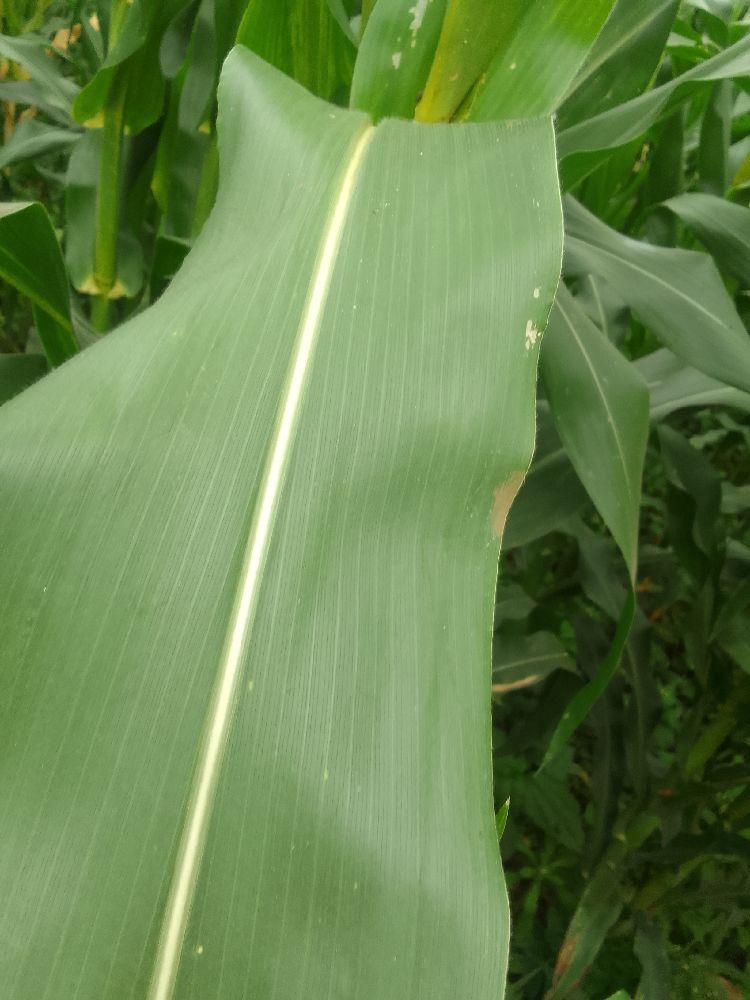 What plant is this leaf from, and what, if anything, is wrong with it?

maize, healthy
